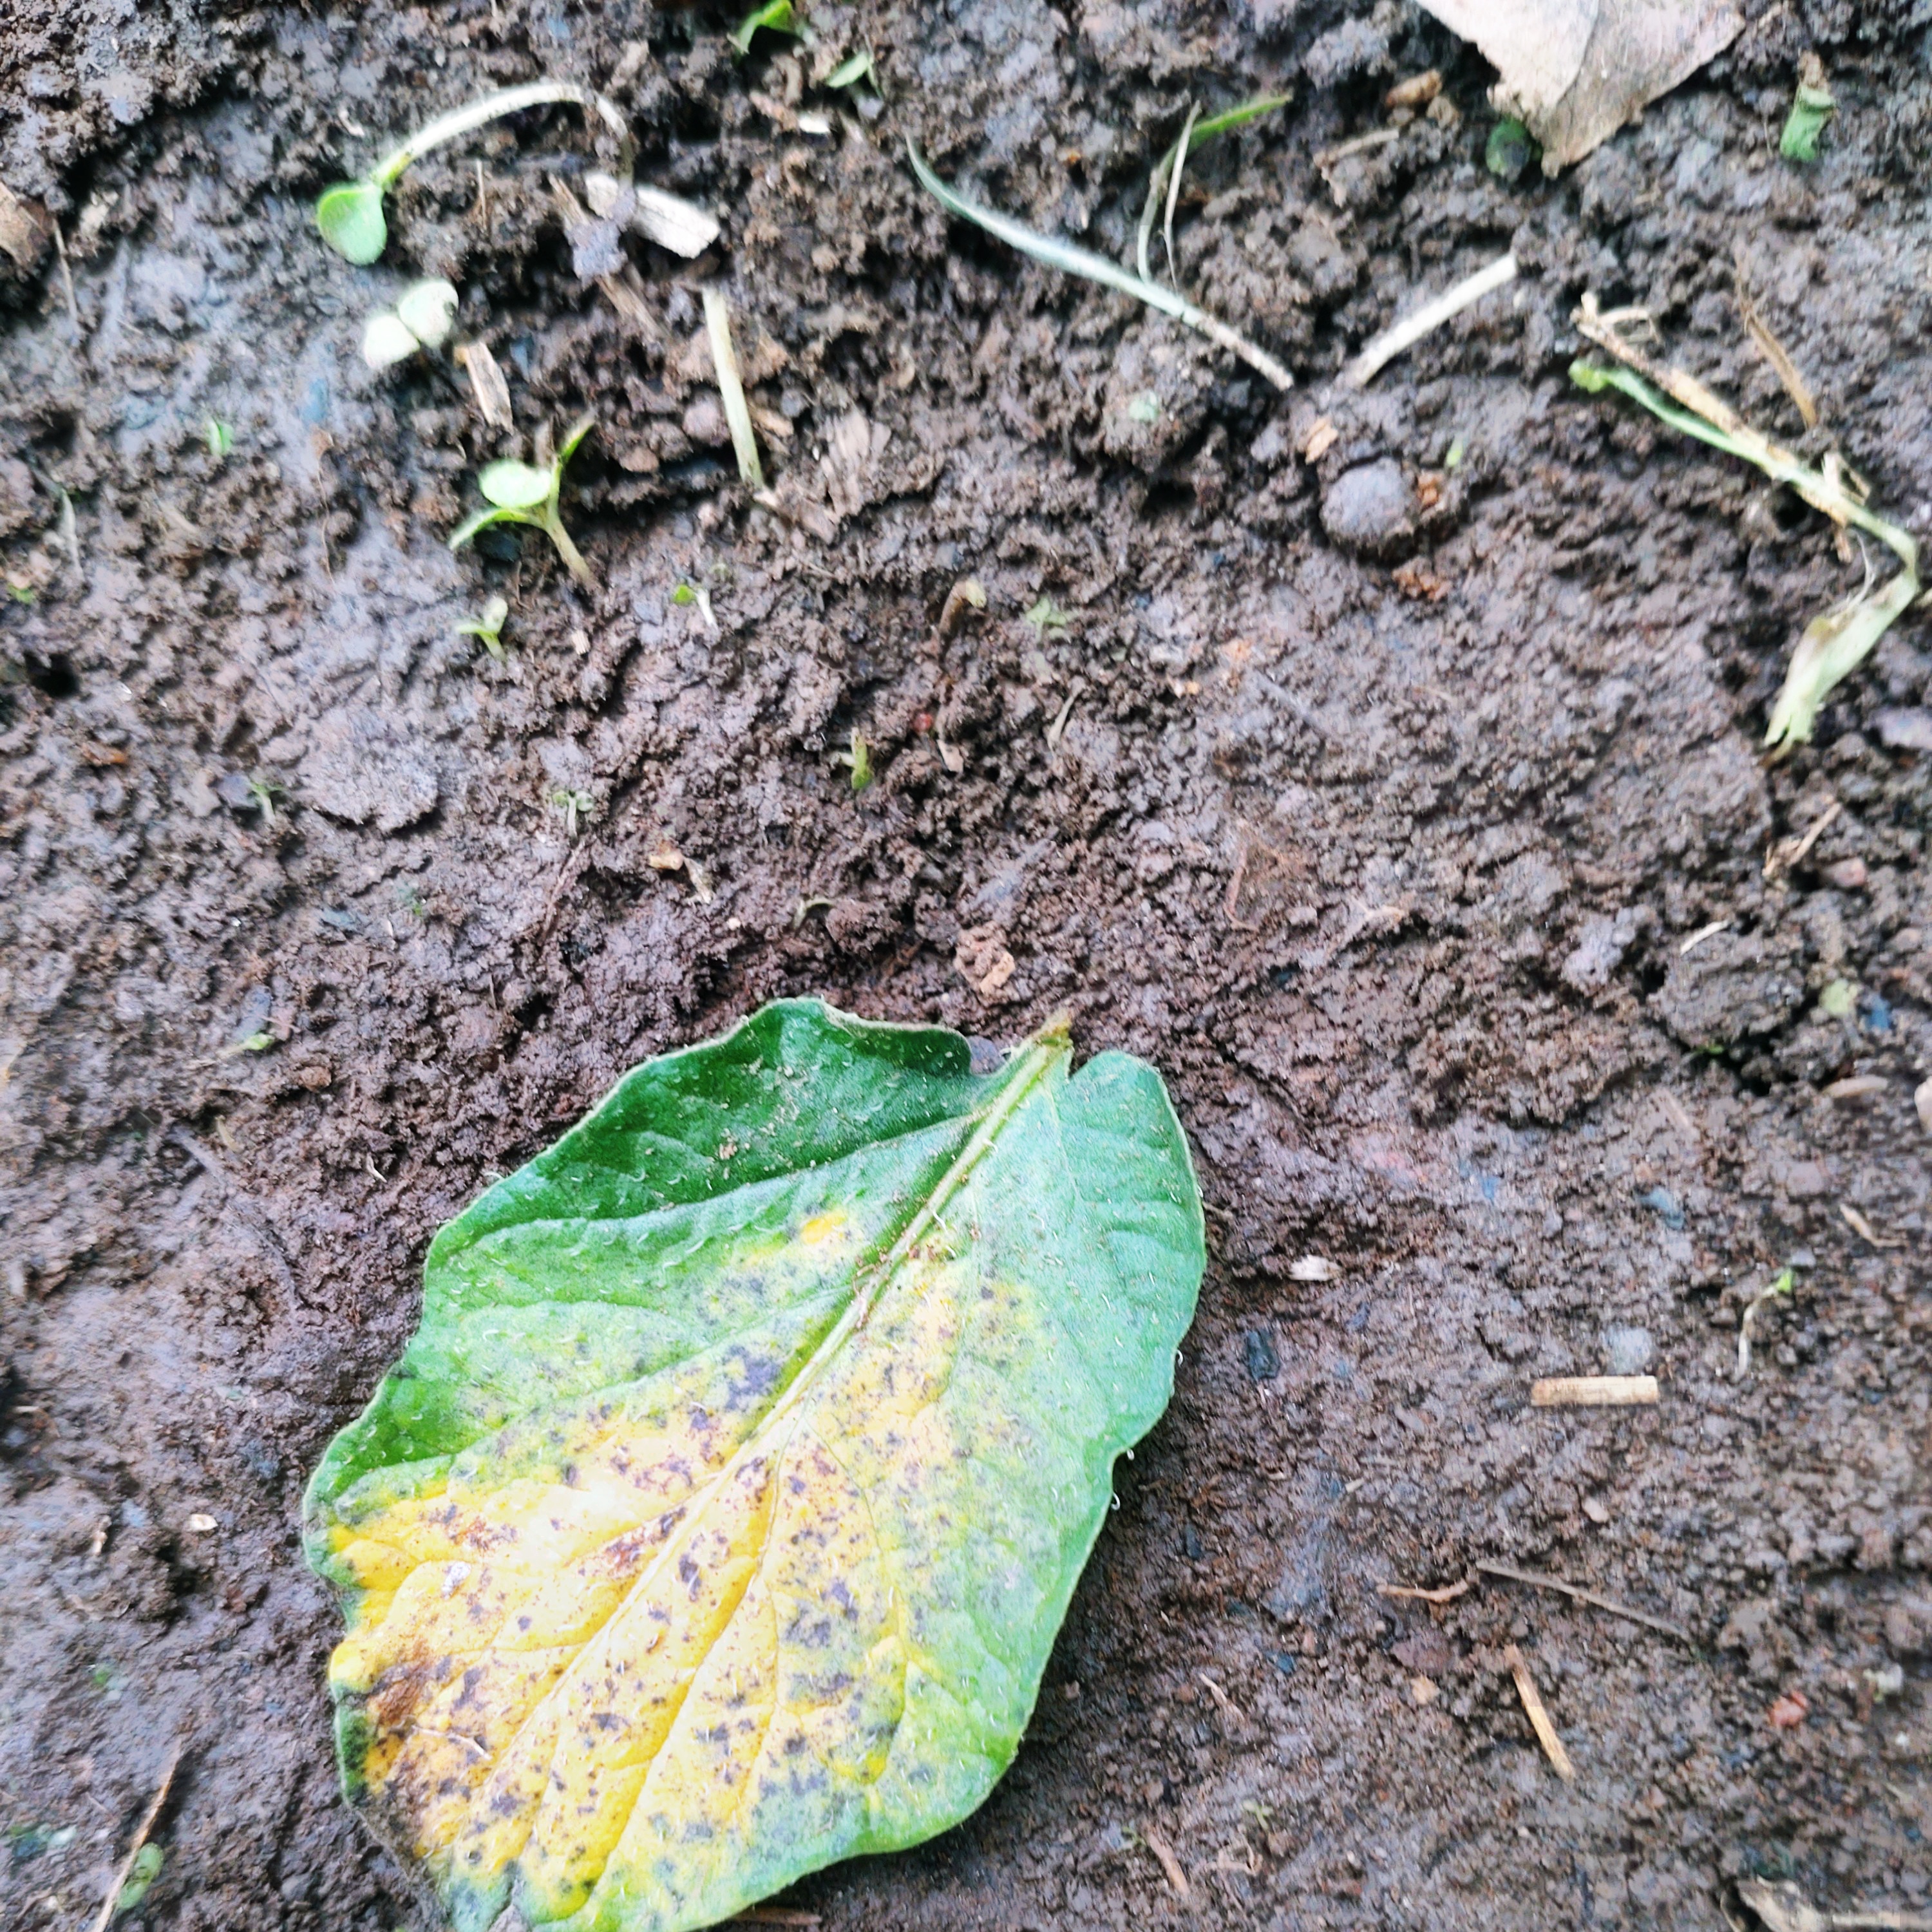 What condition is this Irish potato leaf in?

late blight
